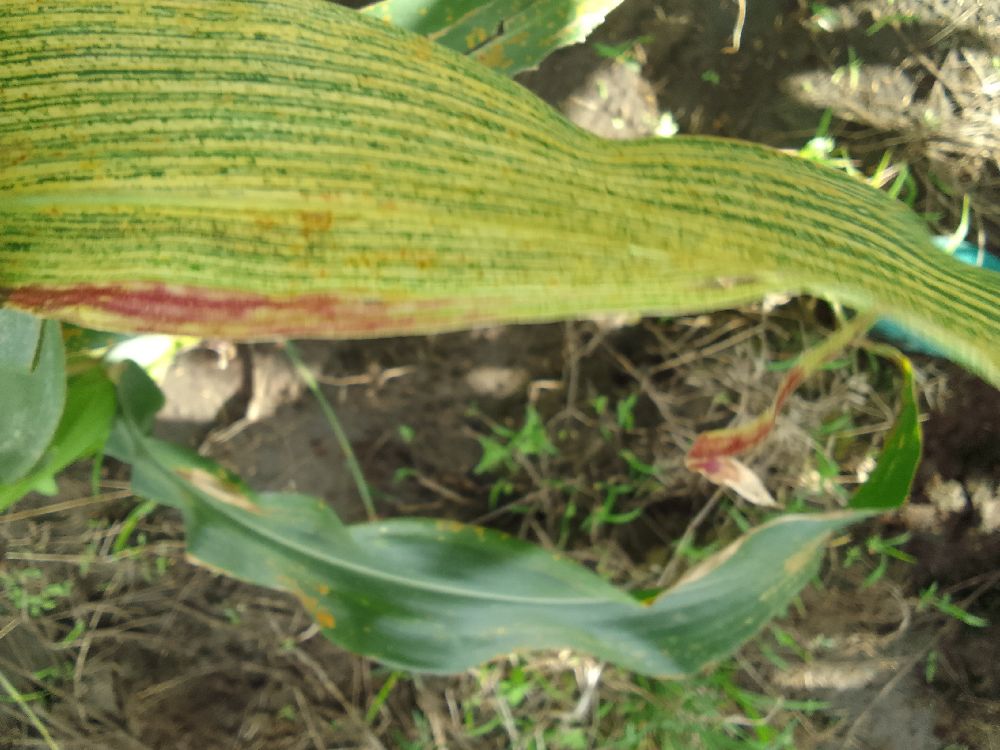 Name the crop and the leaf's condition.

maize, maize streak virus
